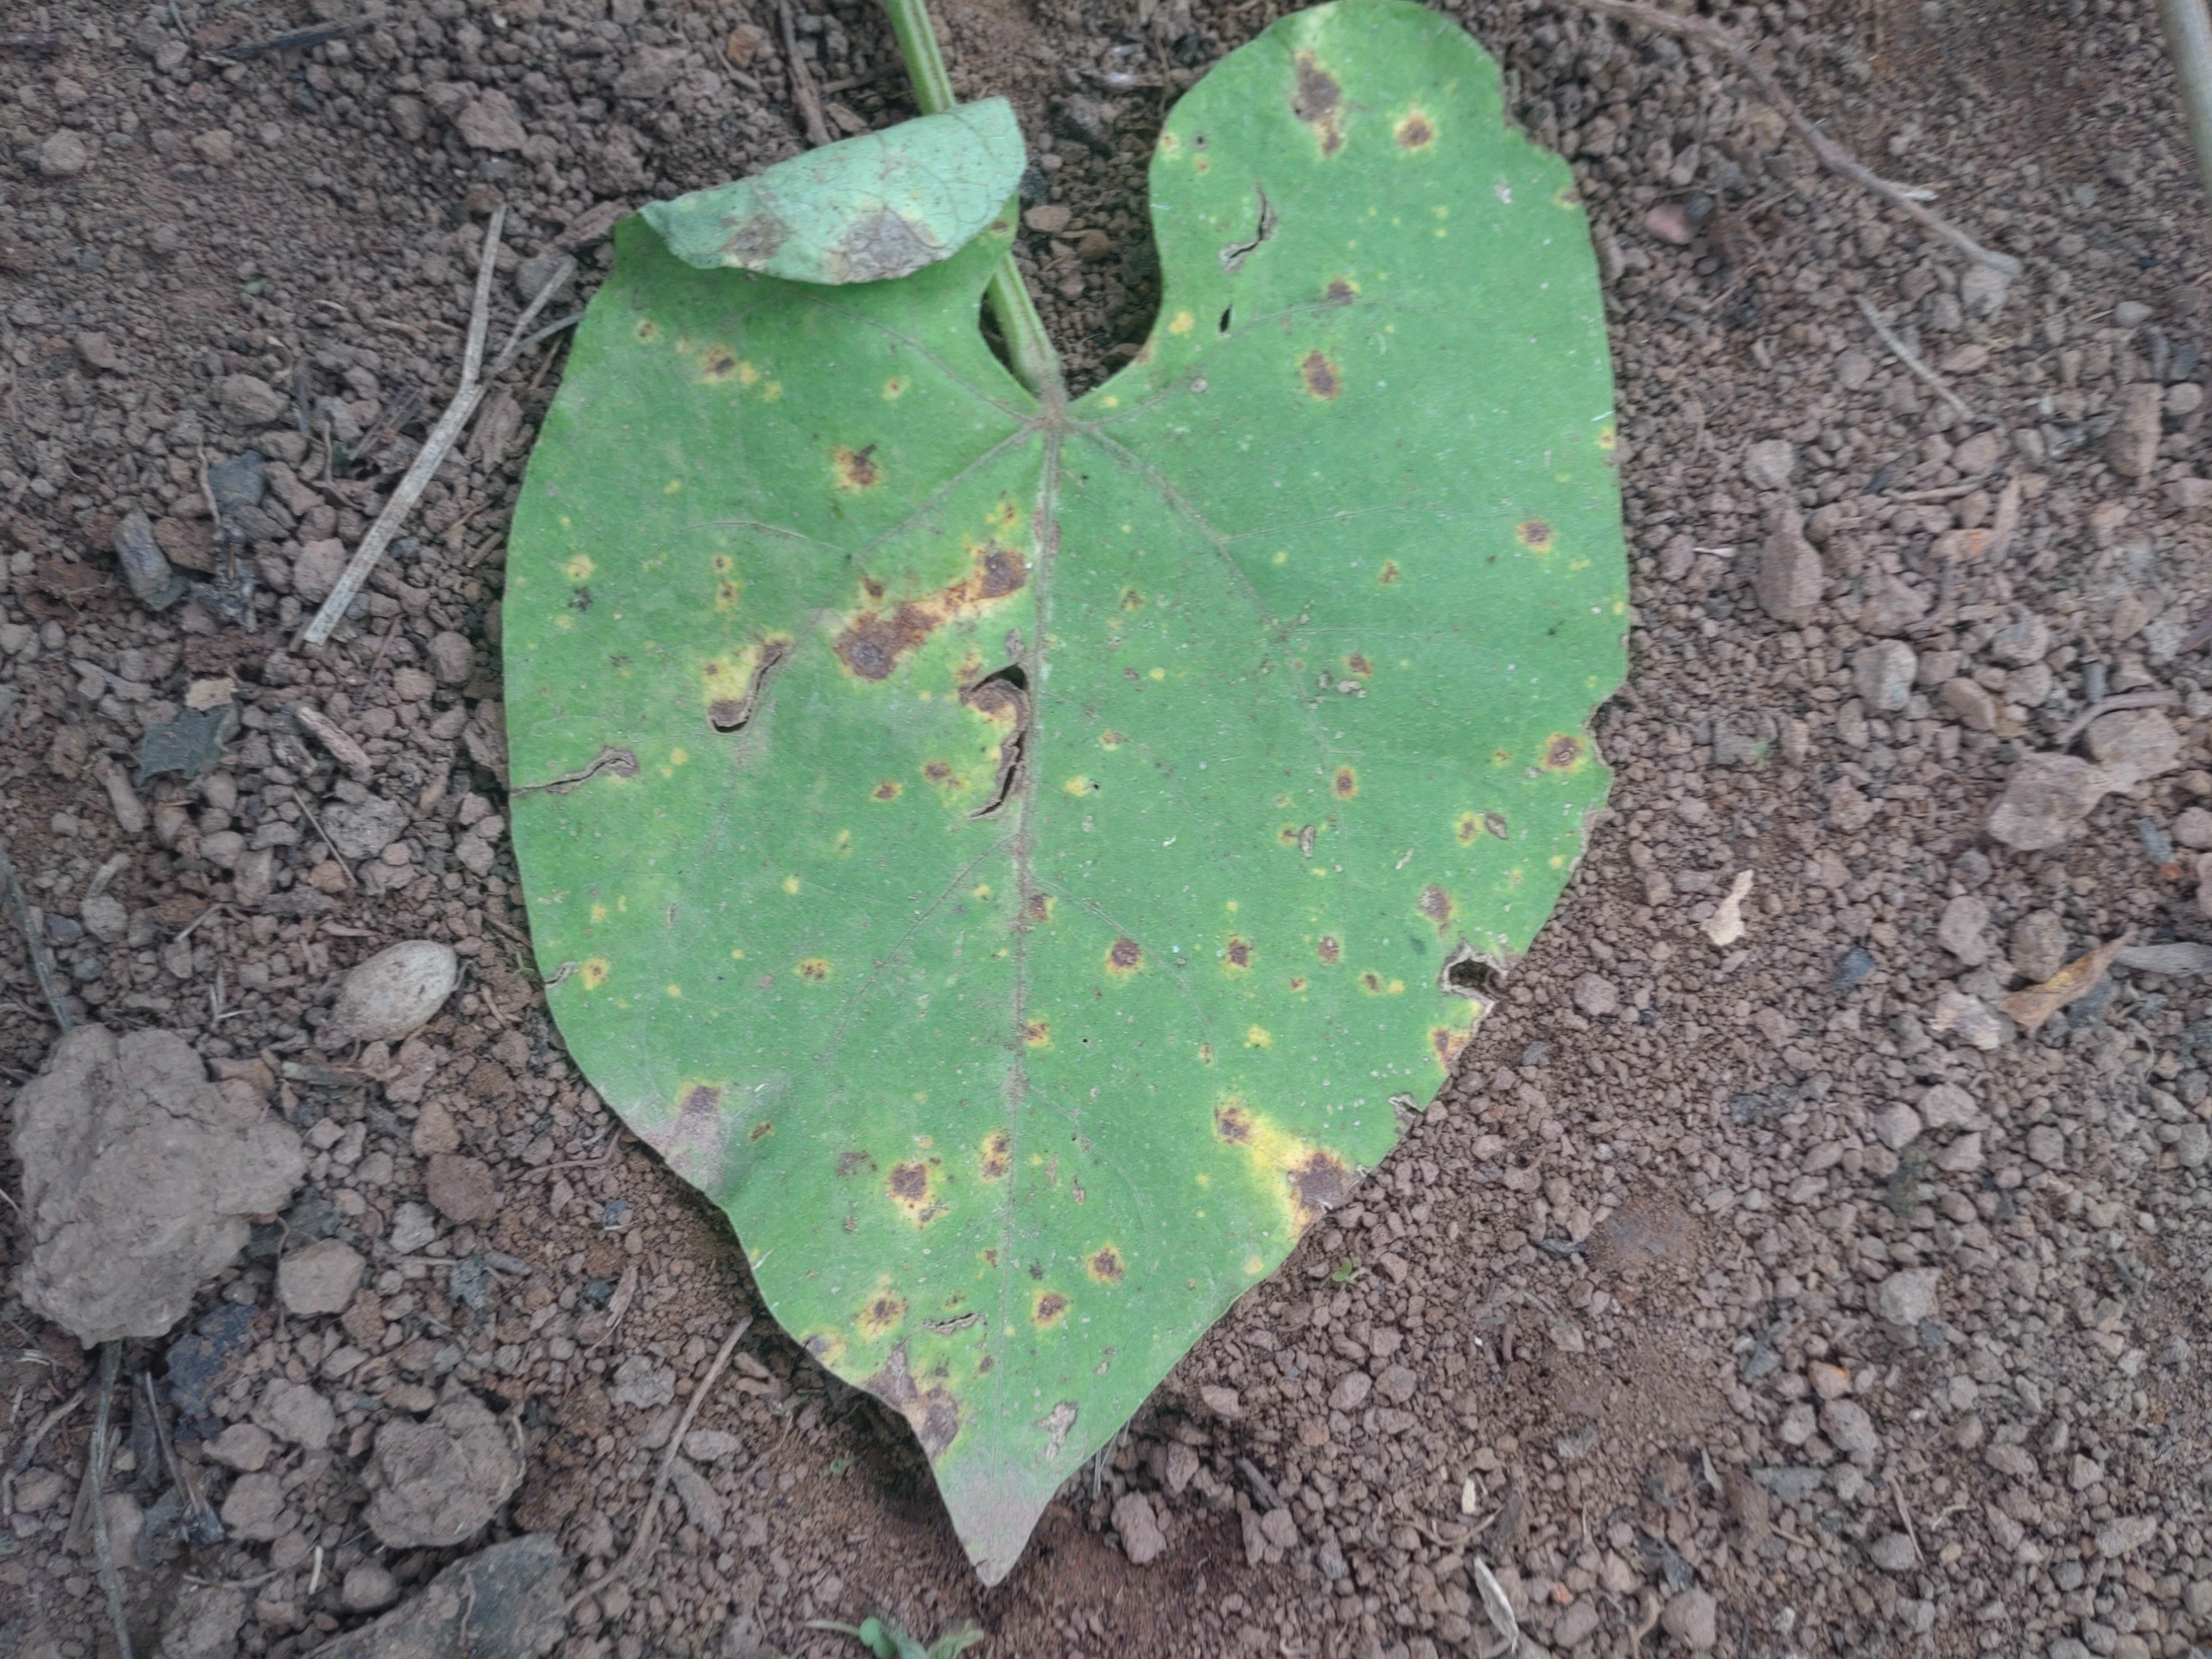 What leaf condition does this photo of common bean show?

rust
